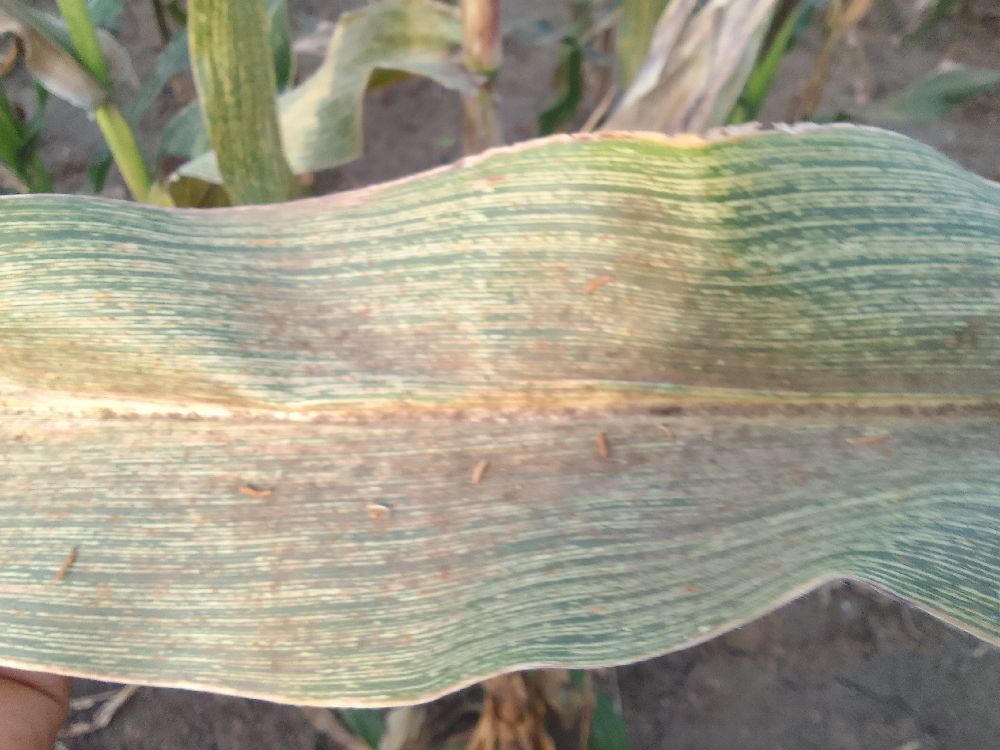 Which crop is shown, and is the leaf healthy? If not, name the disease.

maize, maize streak virus
